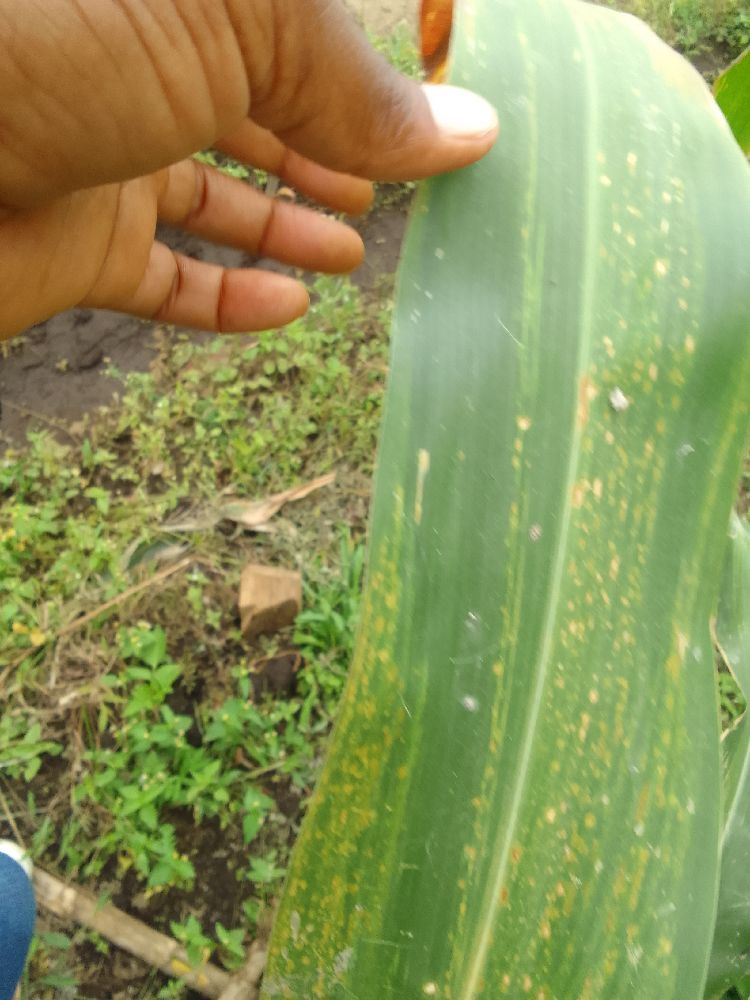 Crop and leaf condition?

maize, maize lethal necrosis
